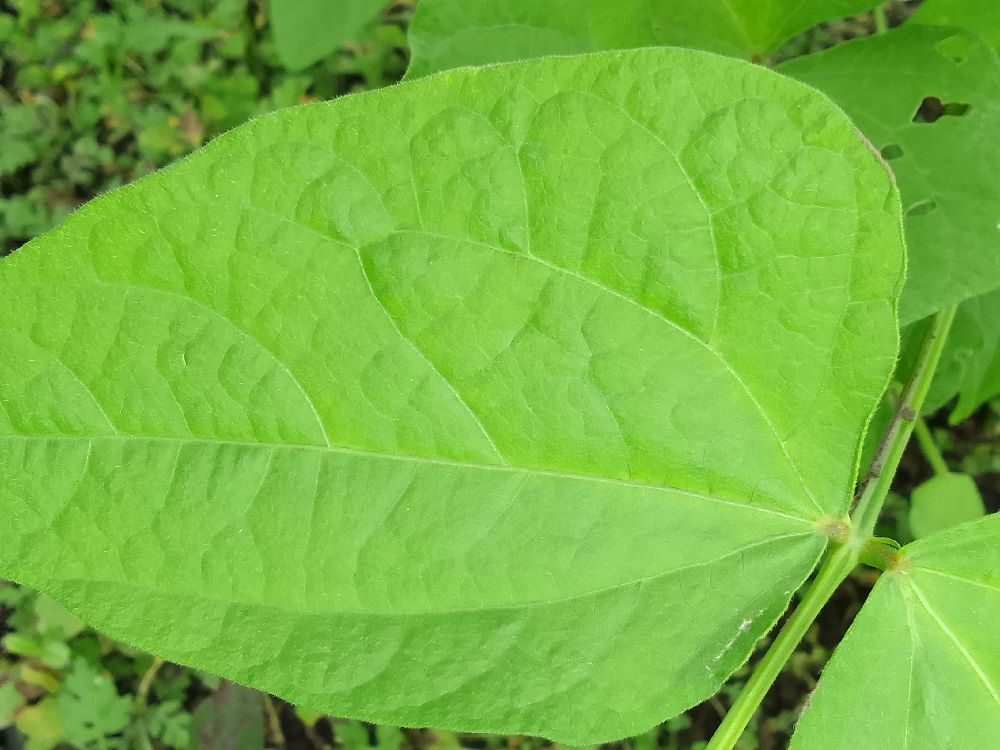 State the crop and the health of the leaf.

common bean, healthy
